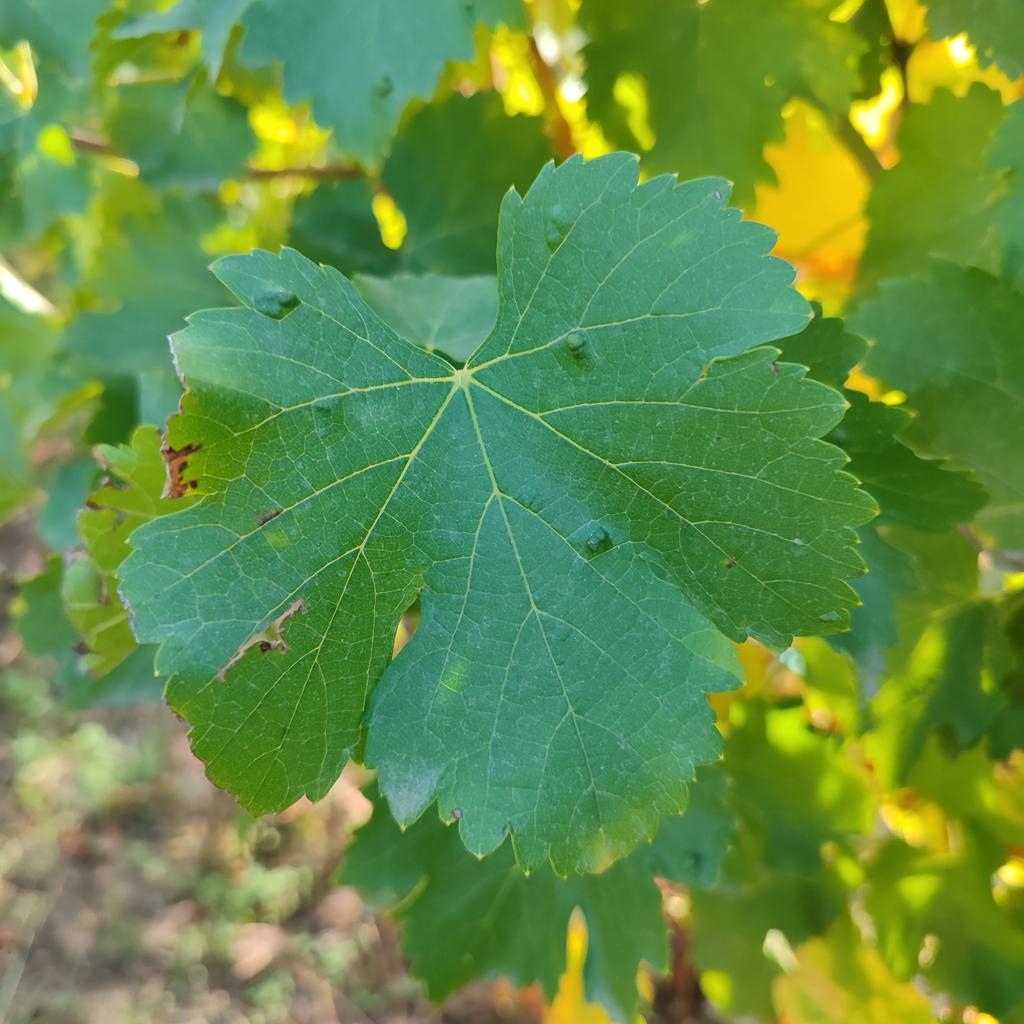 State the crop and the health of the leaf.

grapevine, erineum mite
